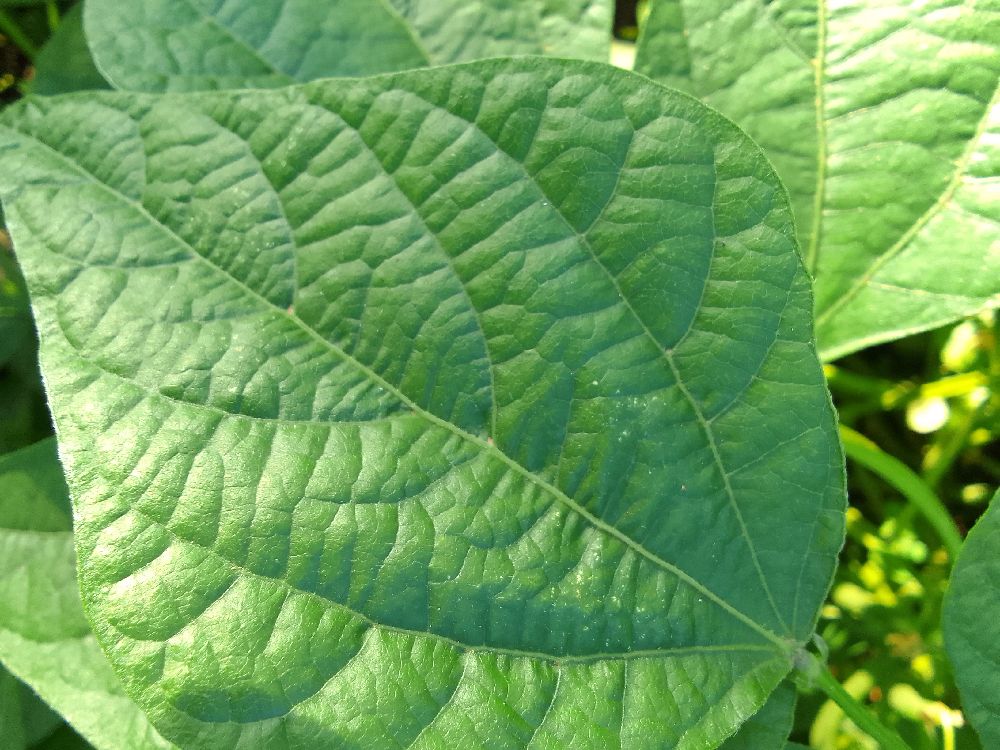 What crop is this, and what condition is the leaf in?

common bean, healthy
